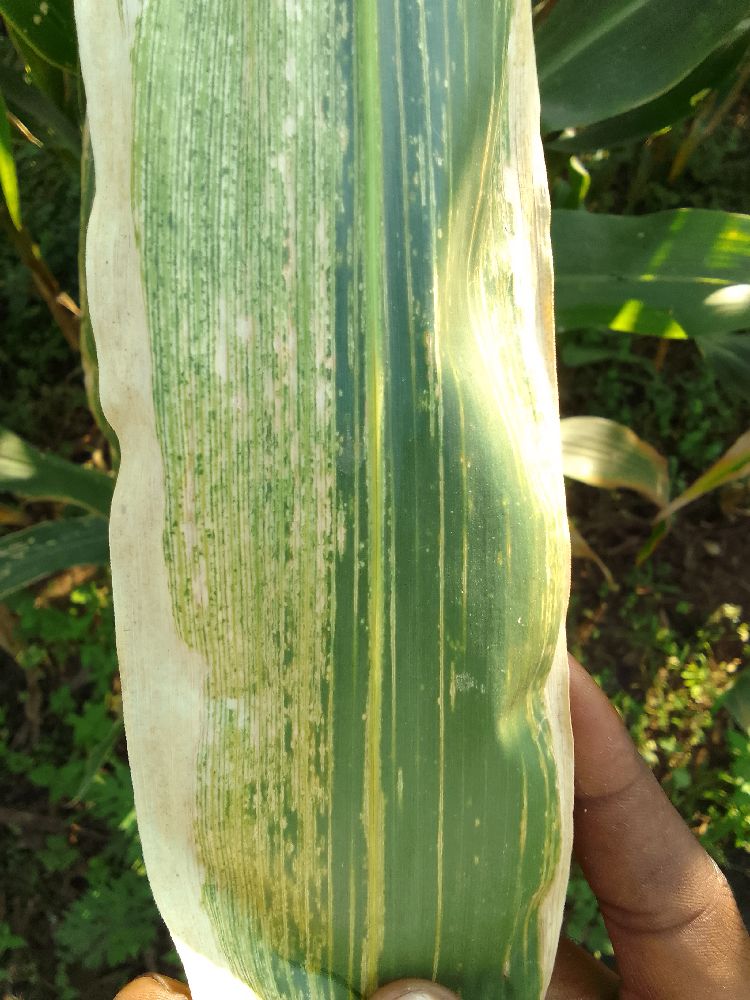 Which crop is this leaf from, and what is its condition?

maize, maize lethal necrosis
